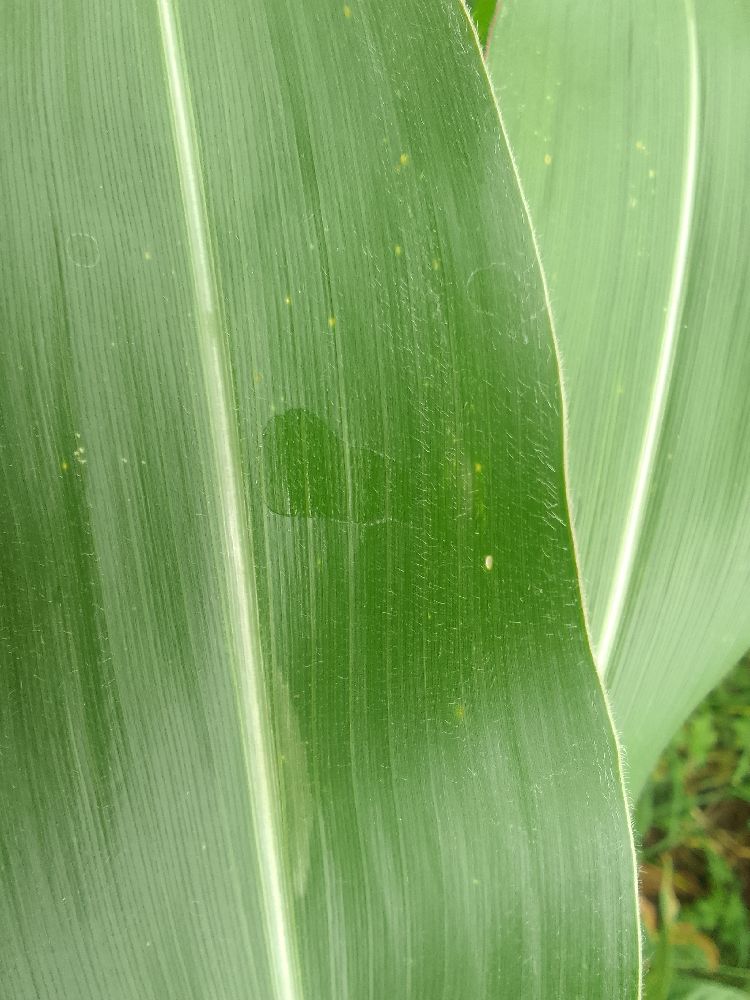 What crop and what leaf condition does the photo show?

maize, healthy
